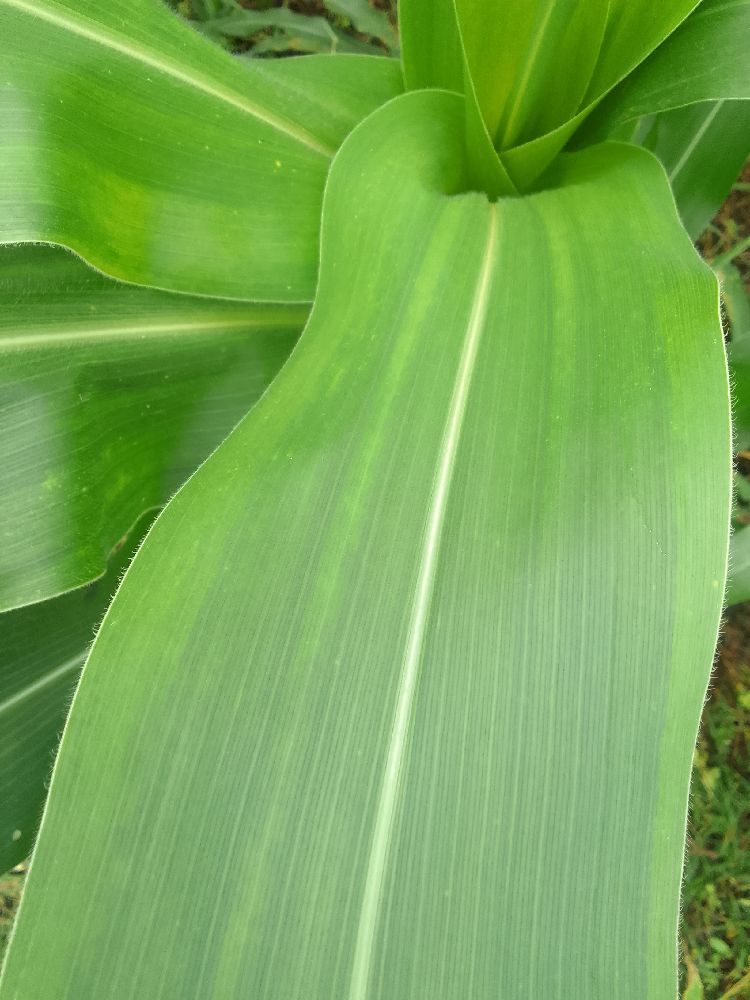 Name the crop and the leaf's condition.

maize, healthy
